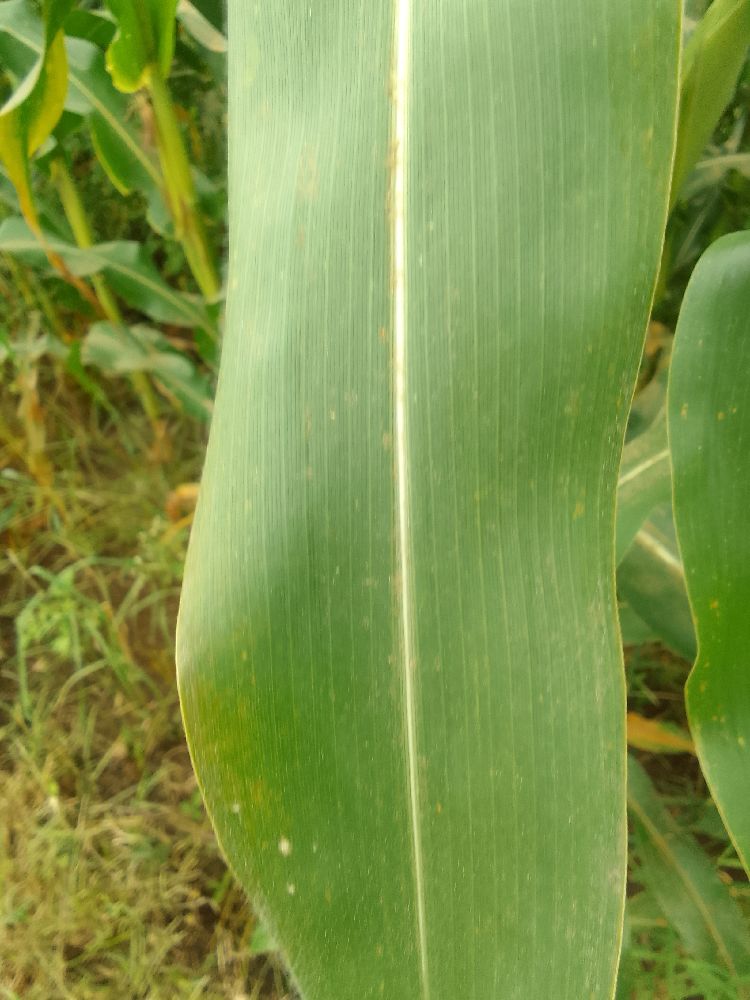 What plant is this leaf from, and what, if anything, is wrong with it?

maize, healthy
